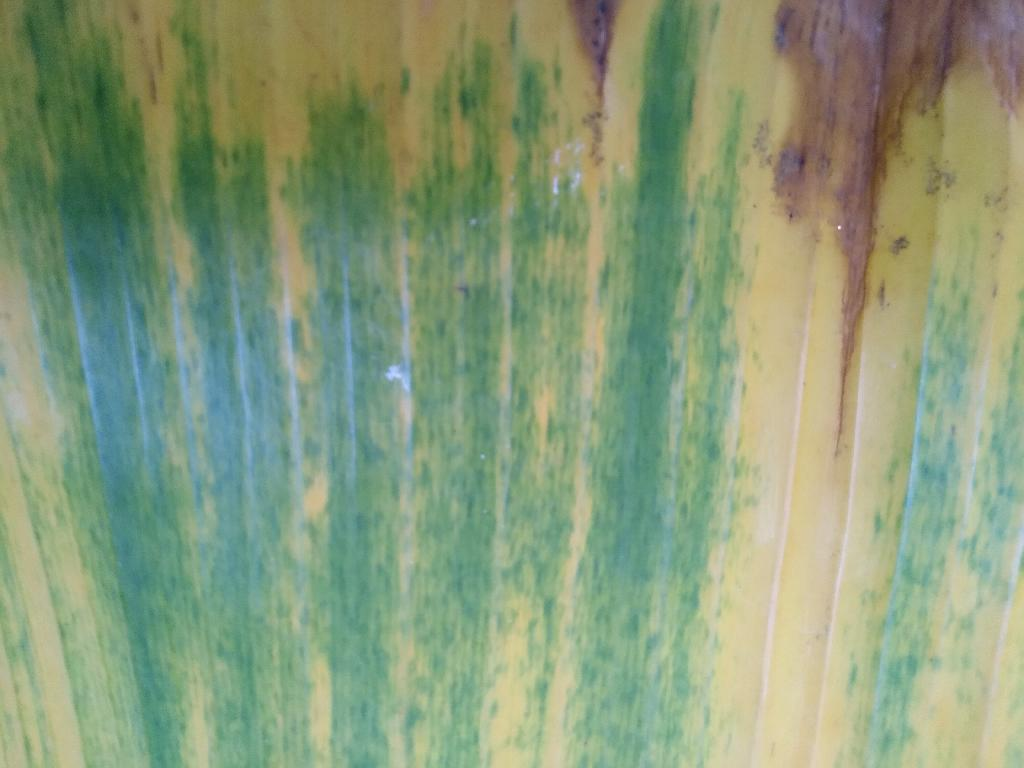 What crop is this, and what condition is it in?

banana, fusarium wilt race 1
